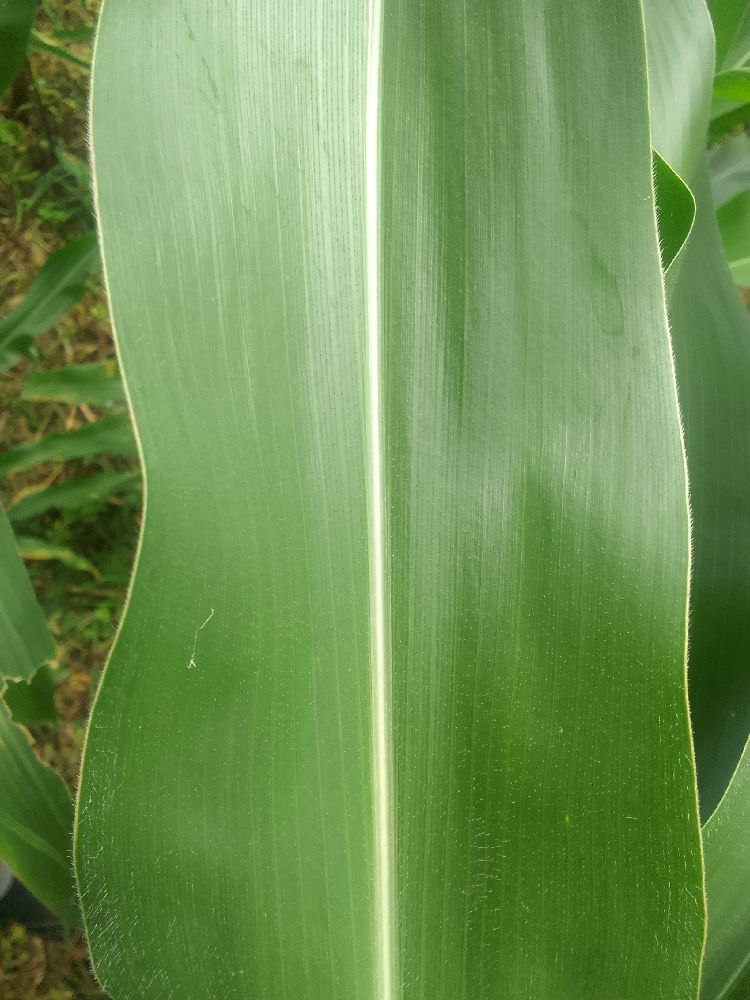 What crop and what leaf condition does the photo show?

maize, healthy
